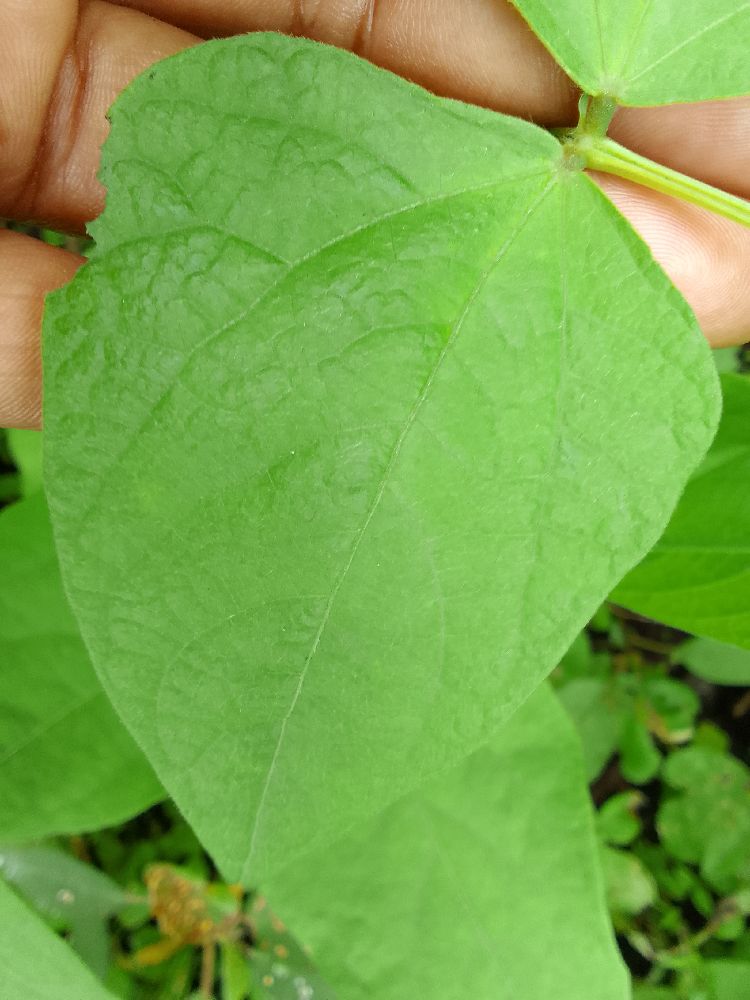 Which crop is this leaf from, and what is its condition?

common bean, healthy
